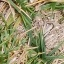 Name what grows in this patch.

grass
